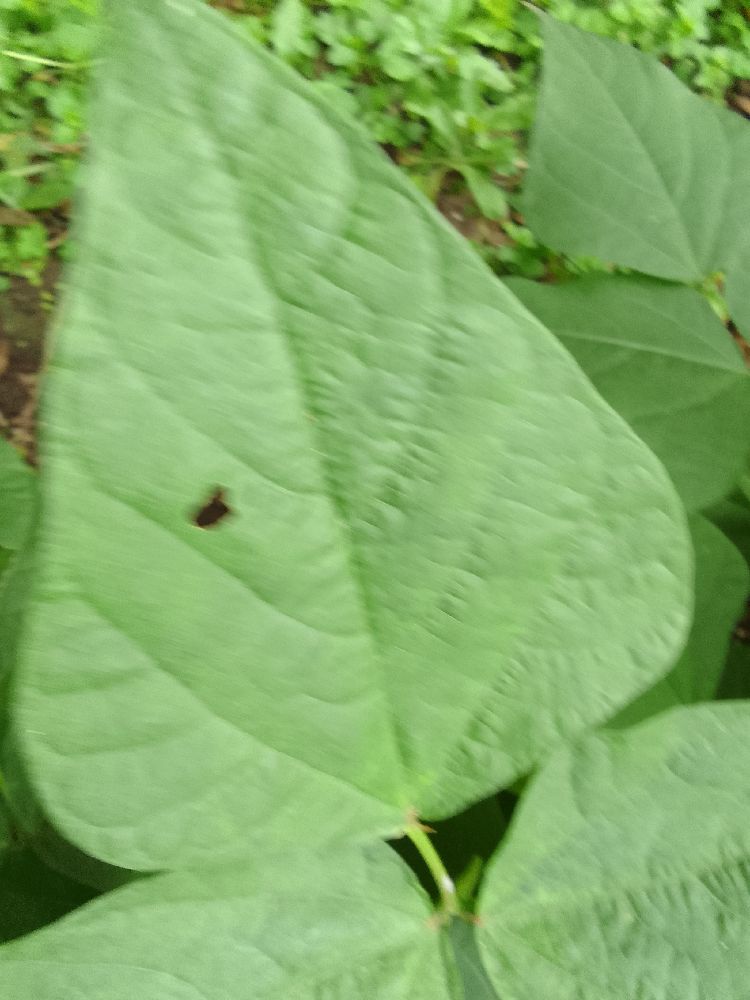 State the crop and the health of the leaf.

common bean, healthy
